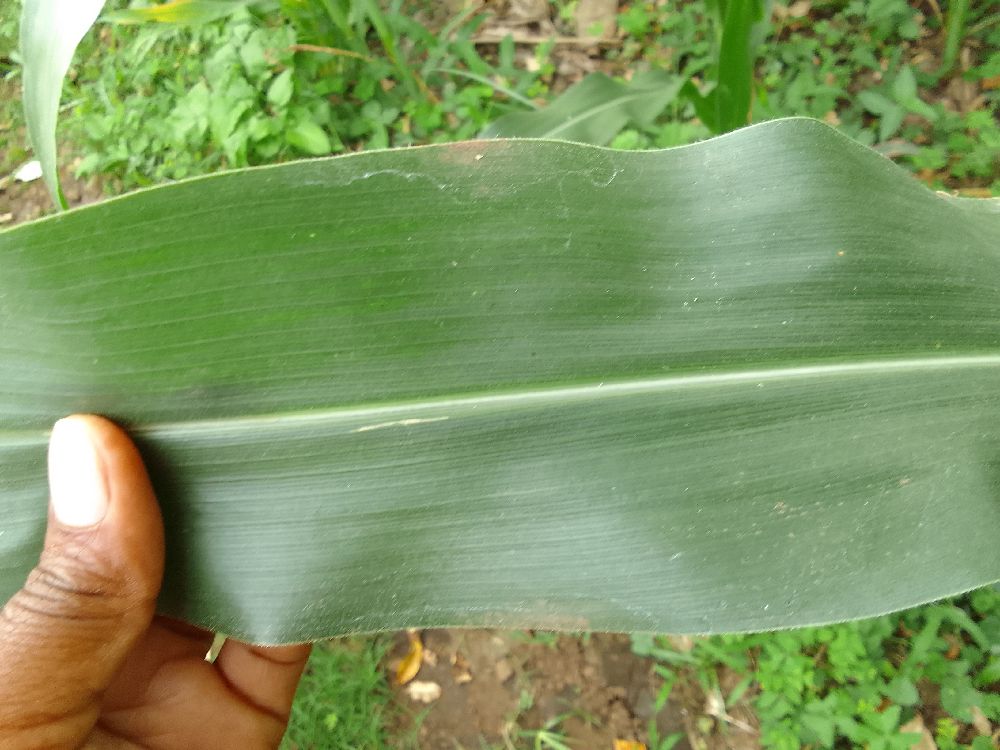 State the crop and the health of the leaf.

maize, healthy
